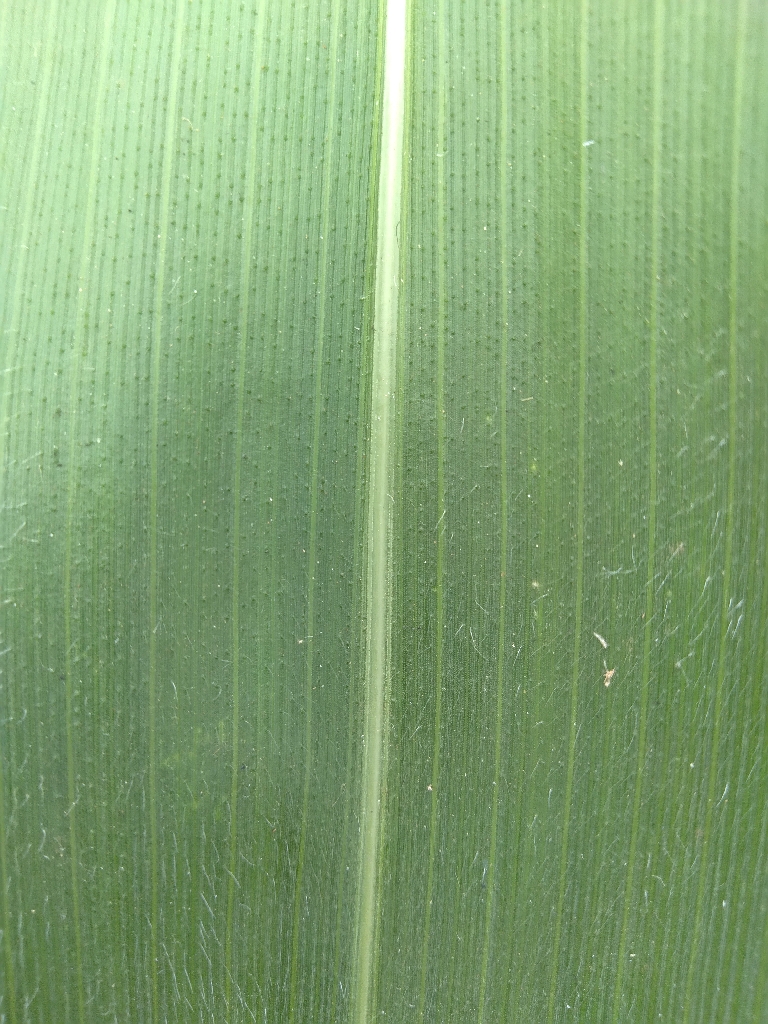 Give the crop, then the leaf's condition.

maize, healthy
